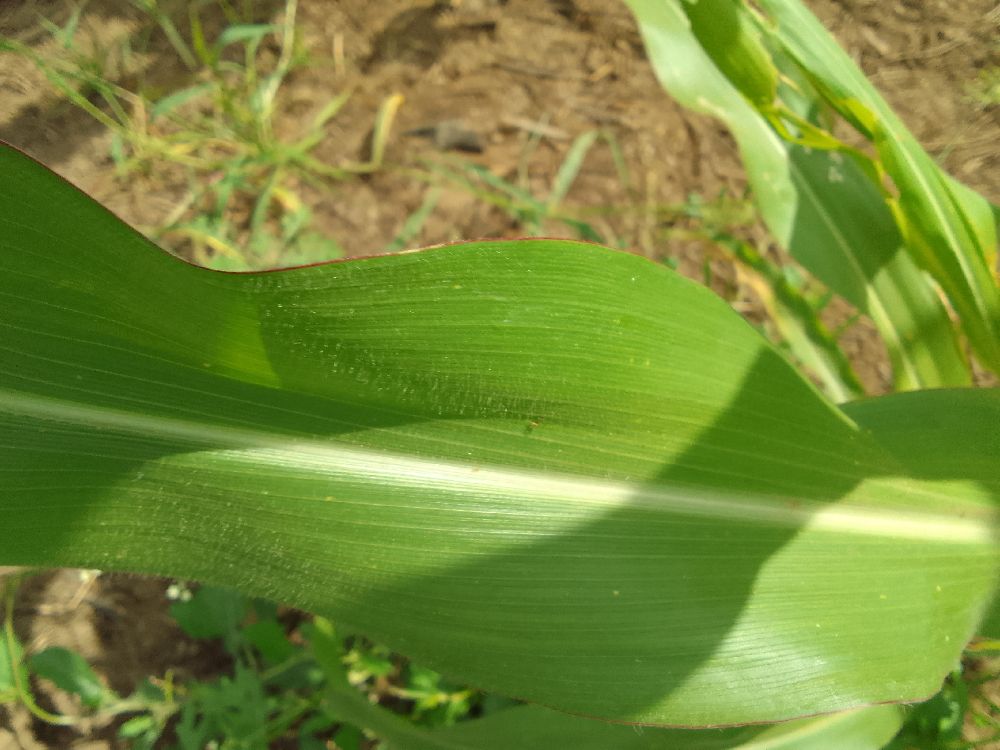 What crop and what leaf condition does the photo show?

maize, healthy
